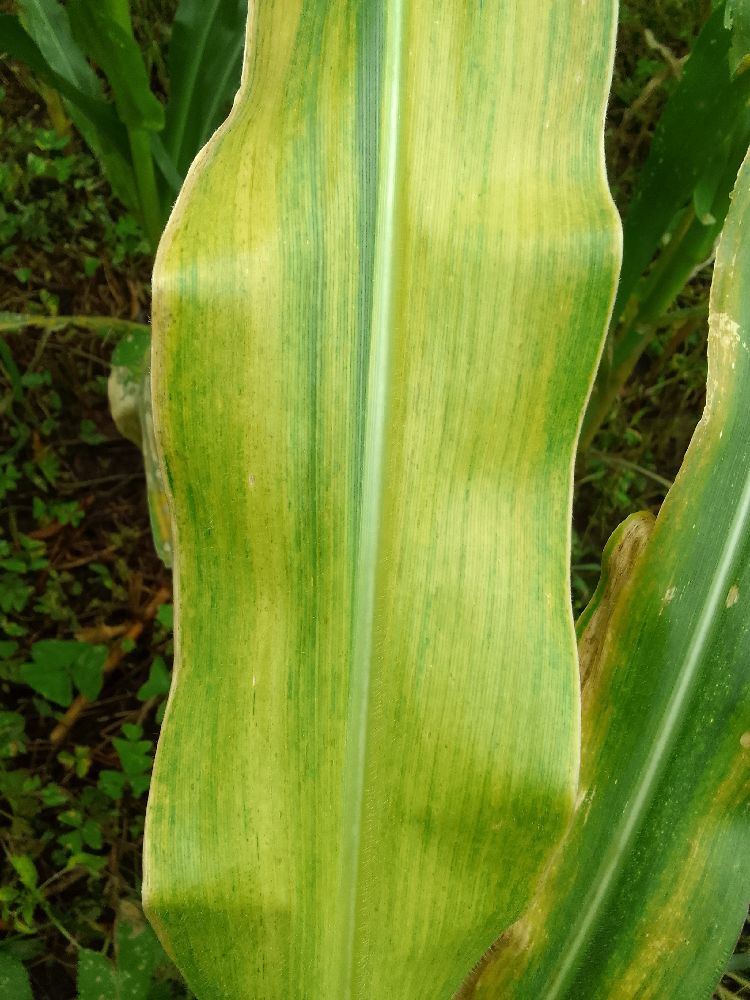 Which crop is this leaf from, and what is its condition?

maize, maize lethal necrosis
